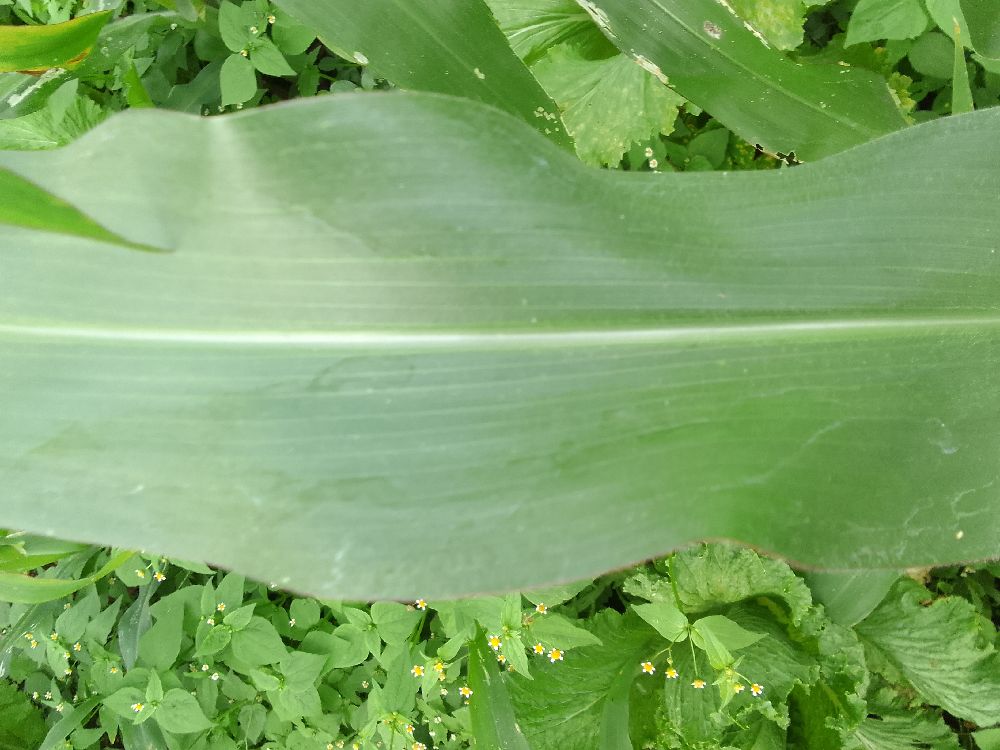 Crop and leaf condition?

maize, healthy
